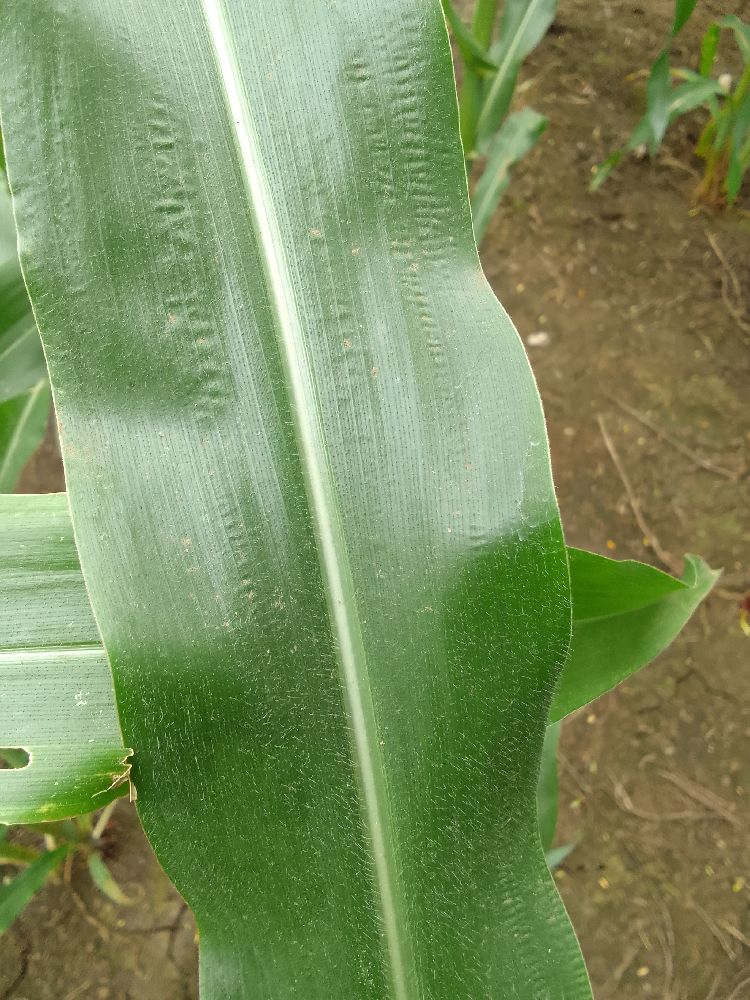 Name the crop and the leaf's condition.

maize, healthy
